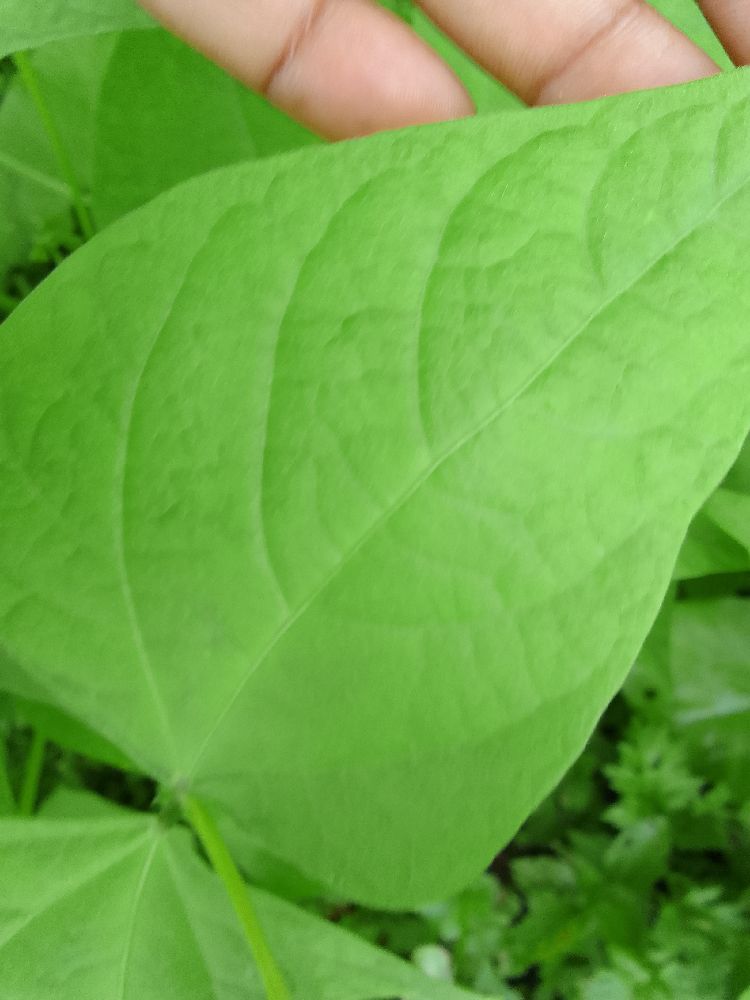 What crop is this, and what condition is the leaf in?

common bean, healthy
